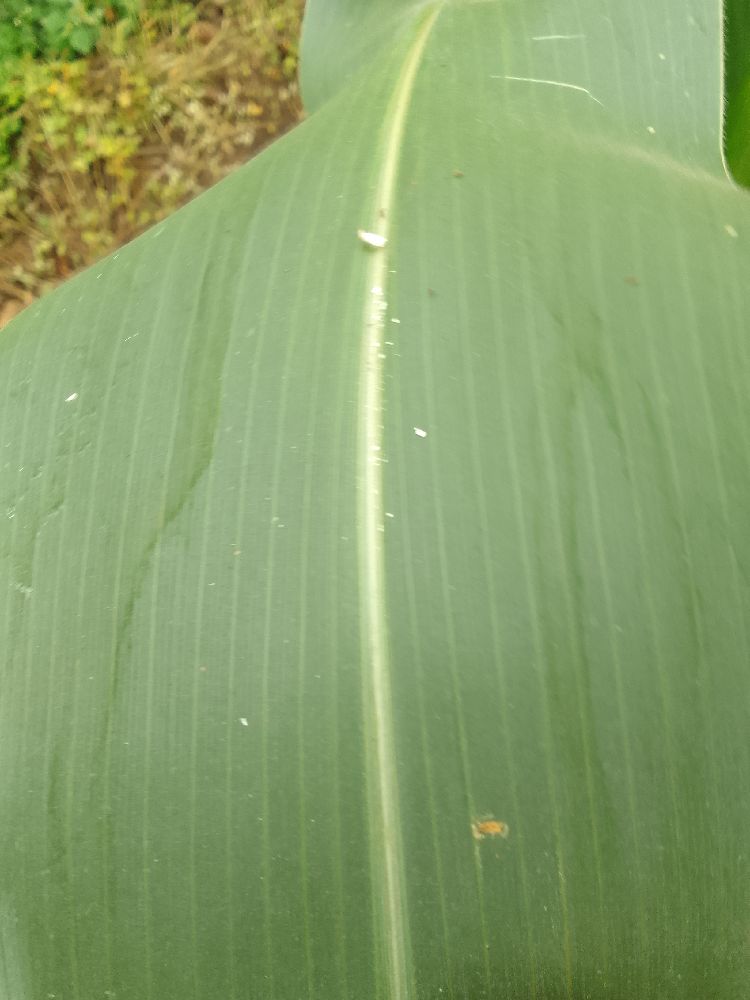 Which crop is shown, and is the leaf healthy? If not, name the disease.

maize, healthy
